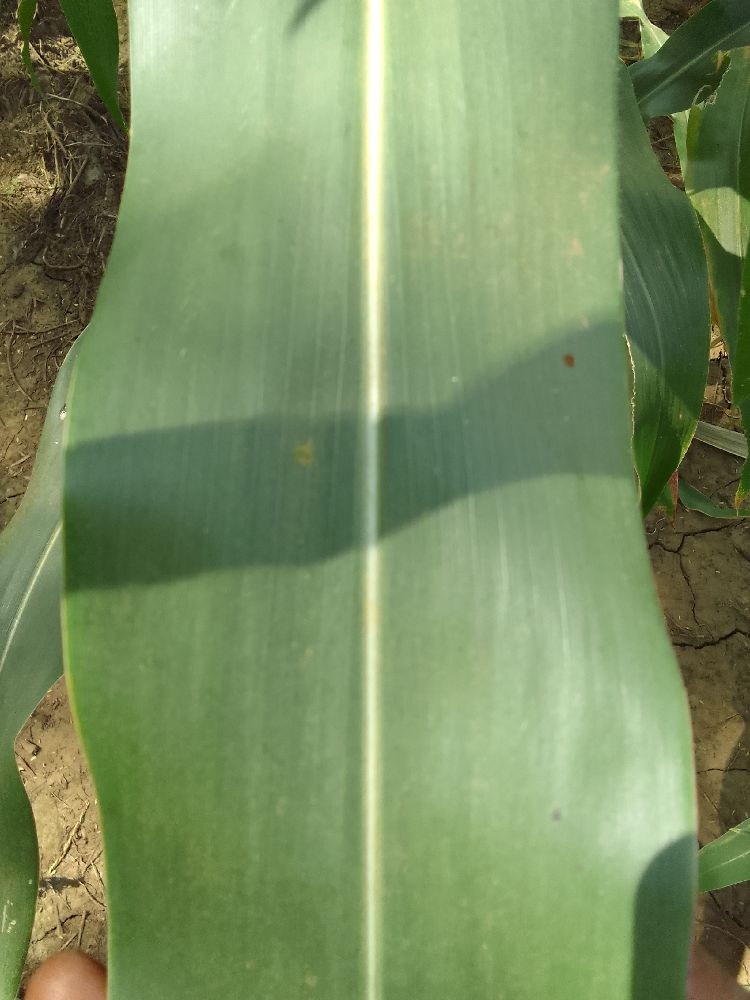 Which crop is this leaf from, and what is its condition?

maize, healthy
